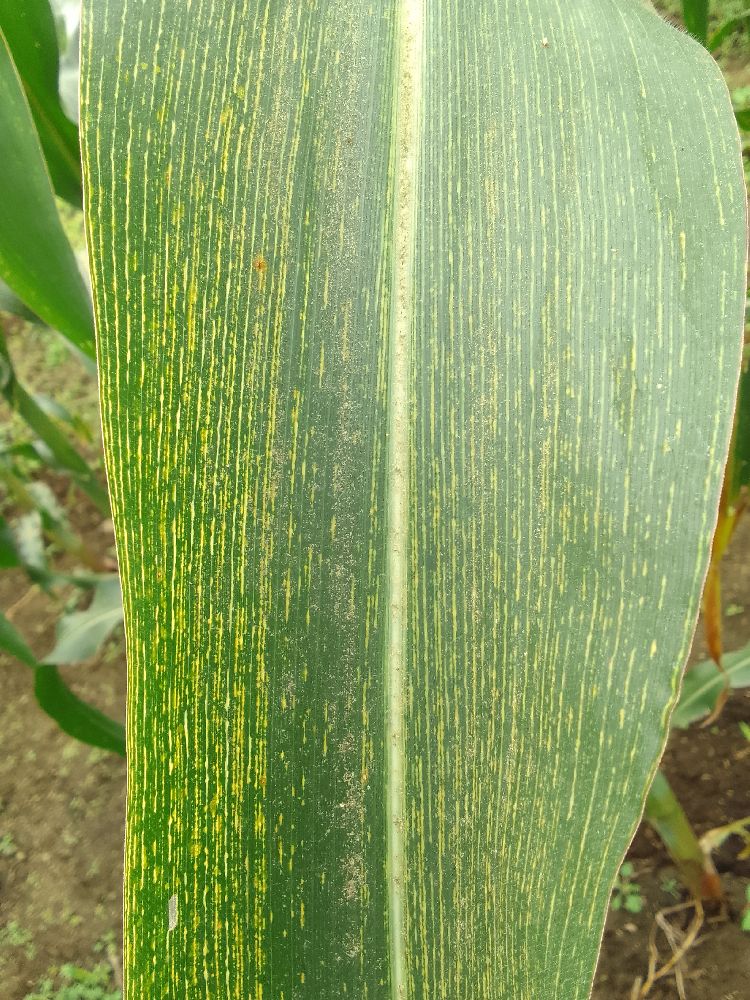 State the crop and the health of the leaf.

maize, maize streak virus
